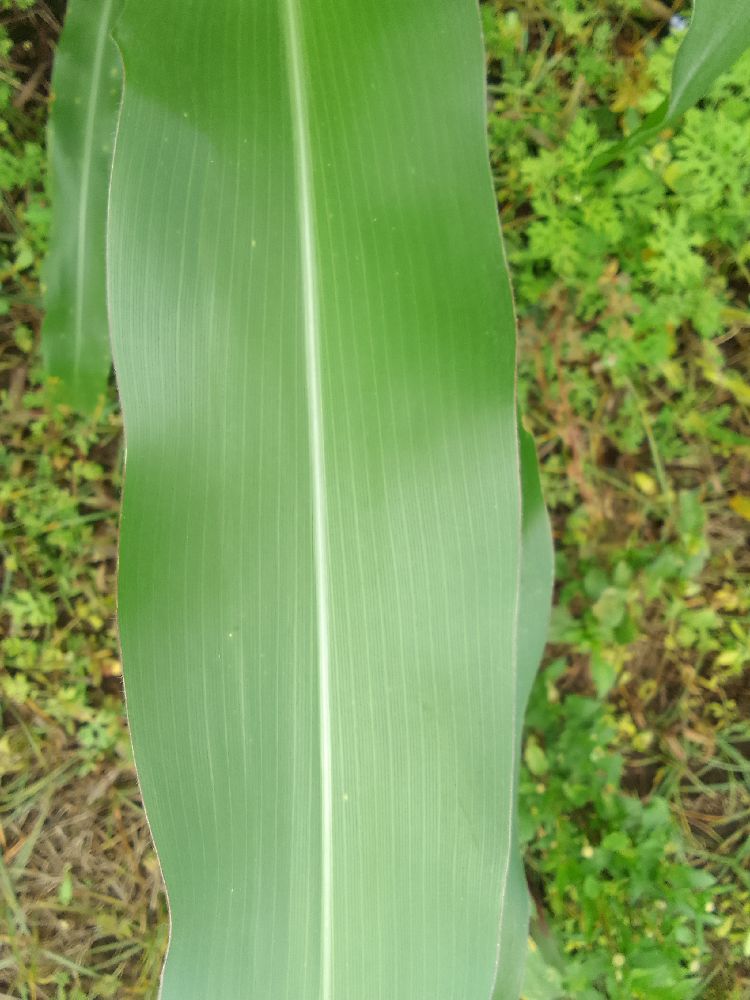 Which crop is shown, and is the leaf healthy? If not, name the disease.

maize, healthy
